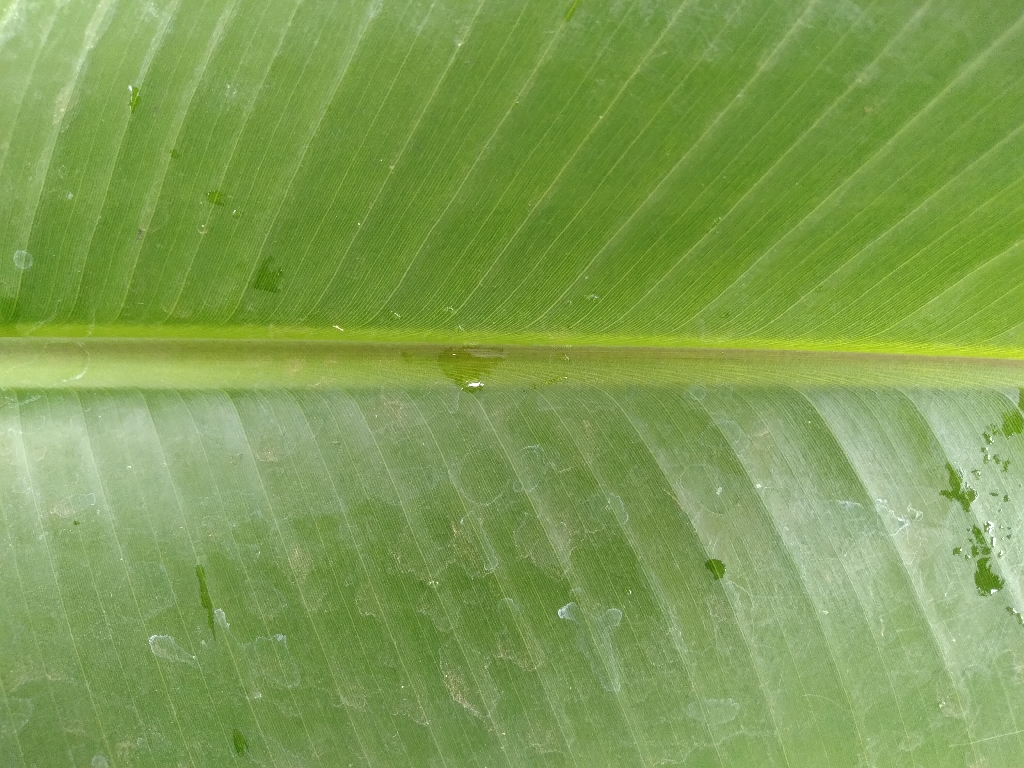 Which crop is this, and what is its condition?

banana, healthy
